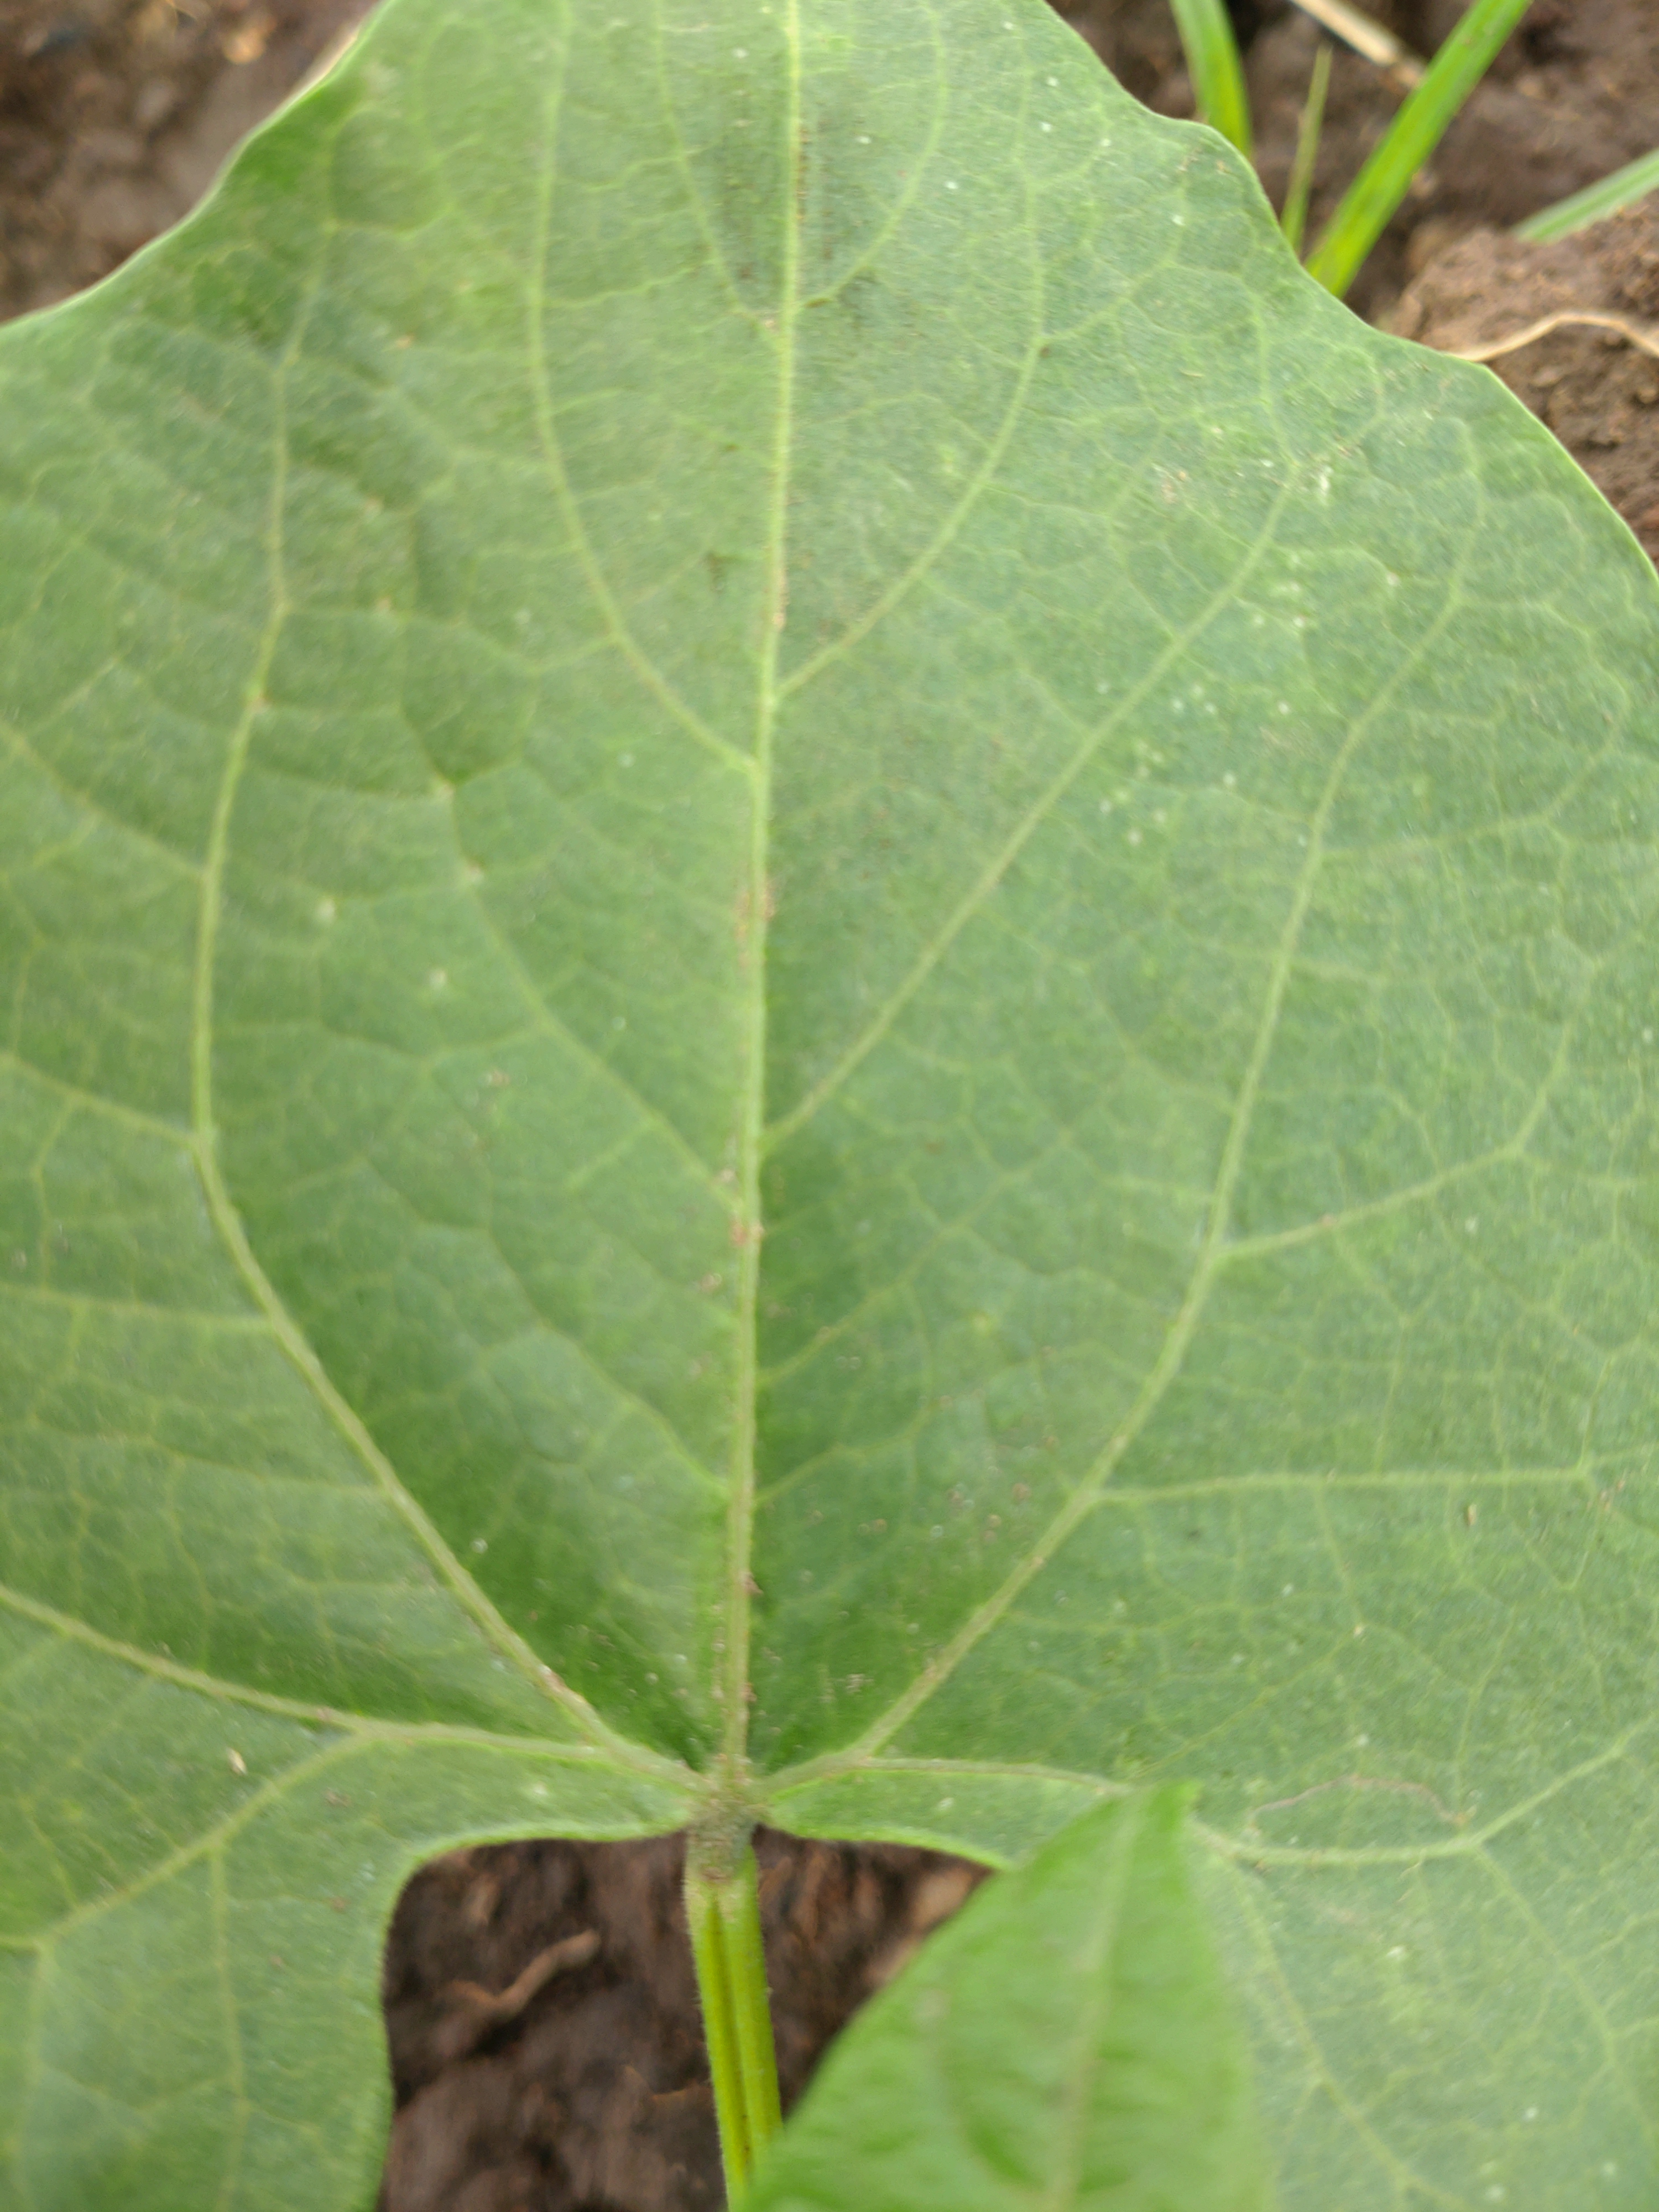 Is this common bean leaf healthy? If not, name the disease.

healthy
